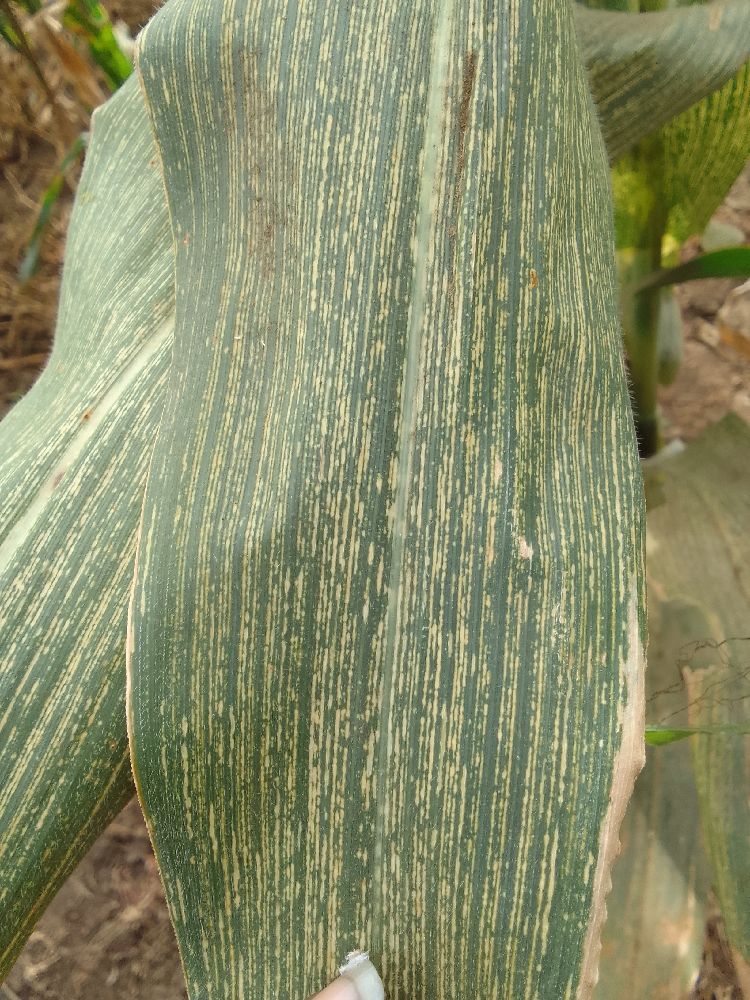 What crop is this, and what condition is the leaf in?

maize, maize streak virus
